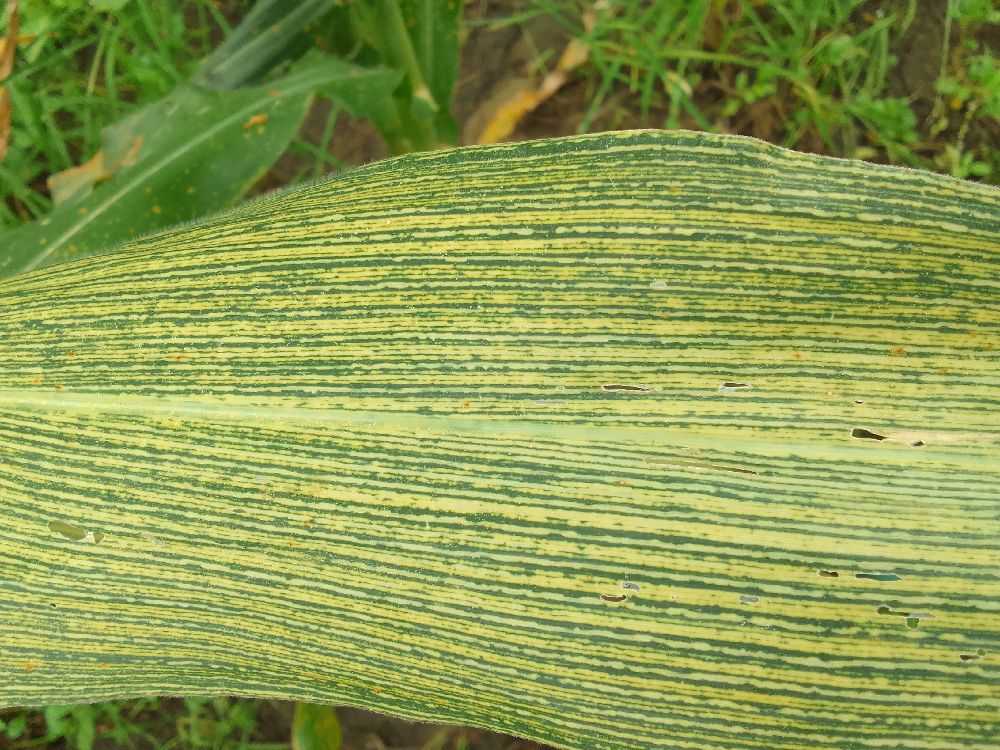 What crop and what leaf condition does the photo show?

maize, maize streak virus
